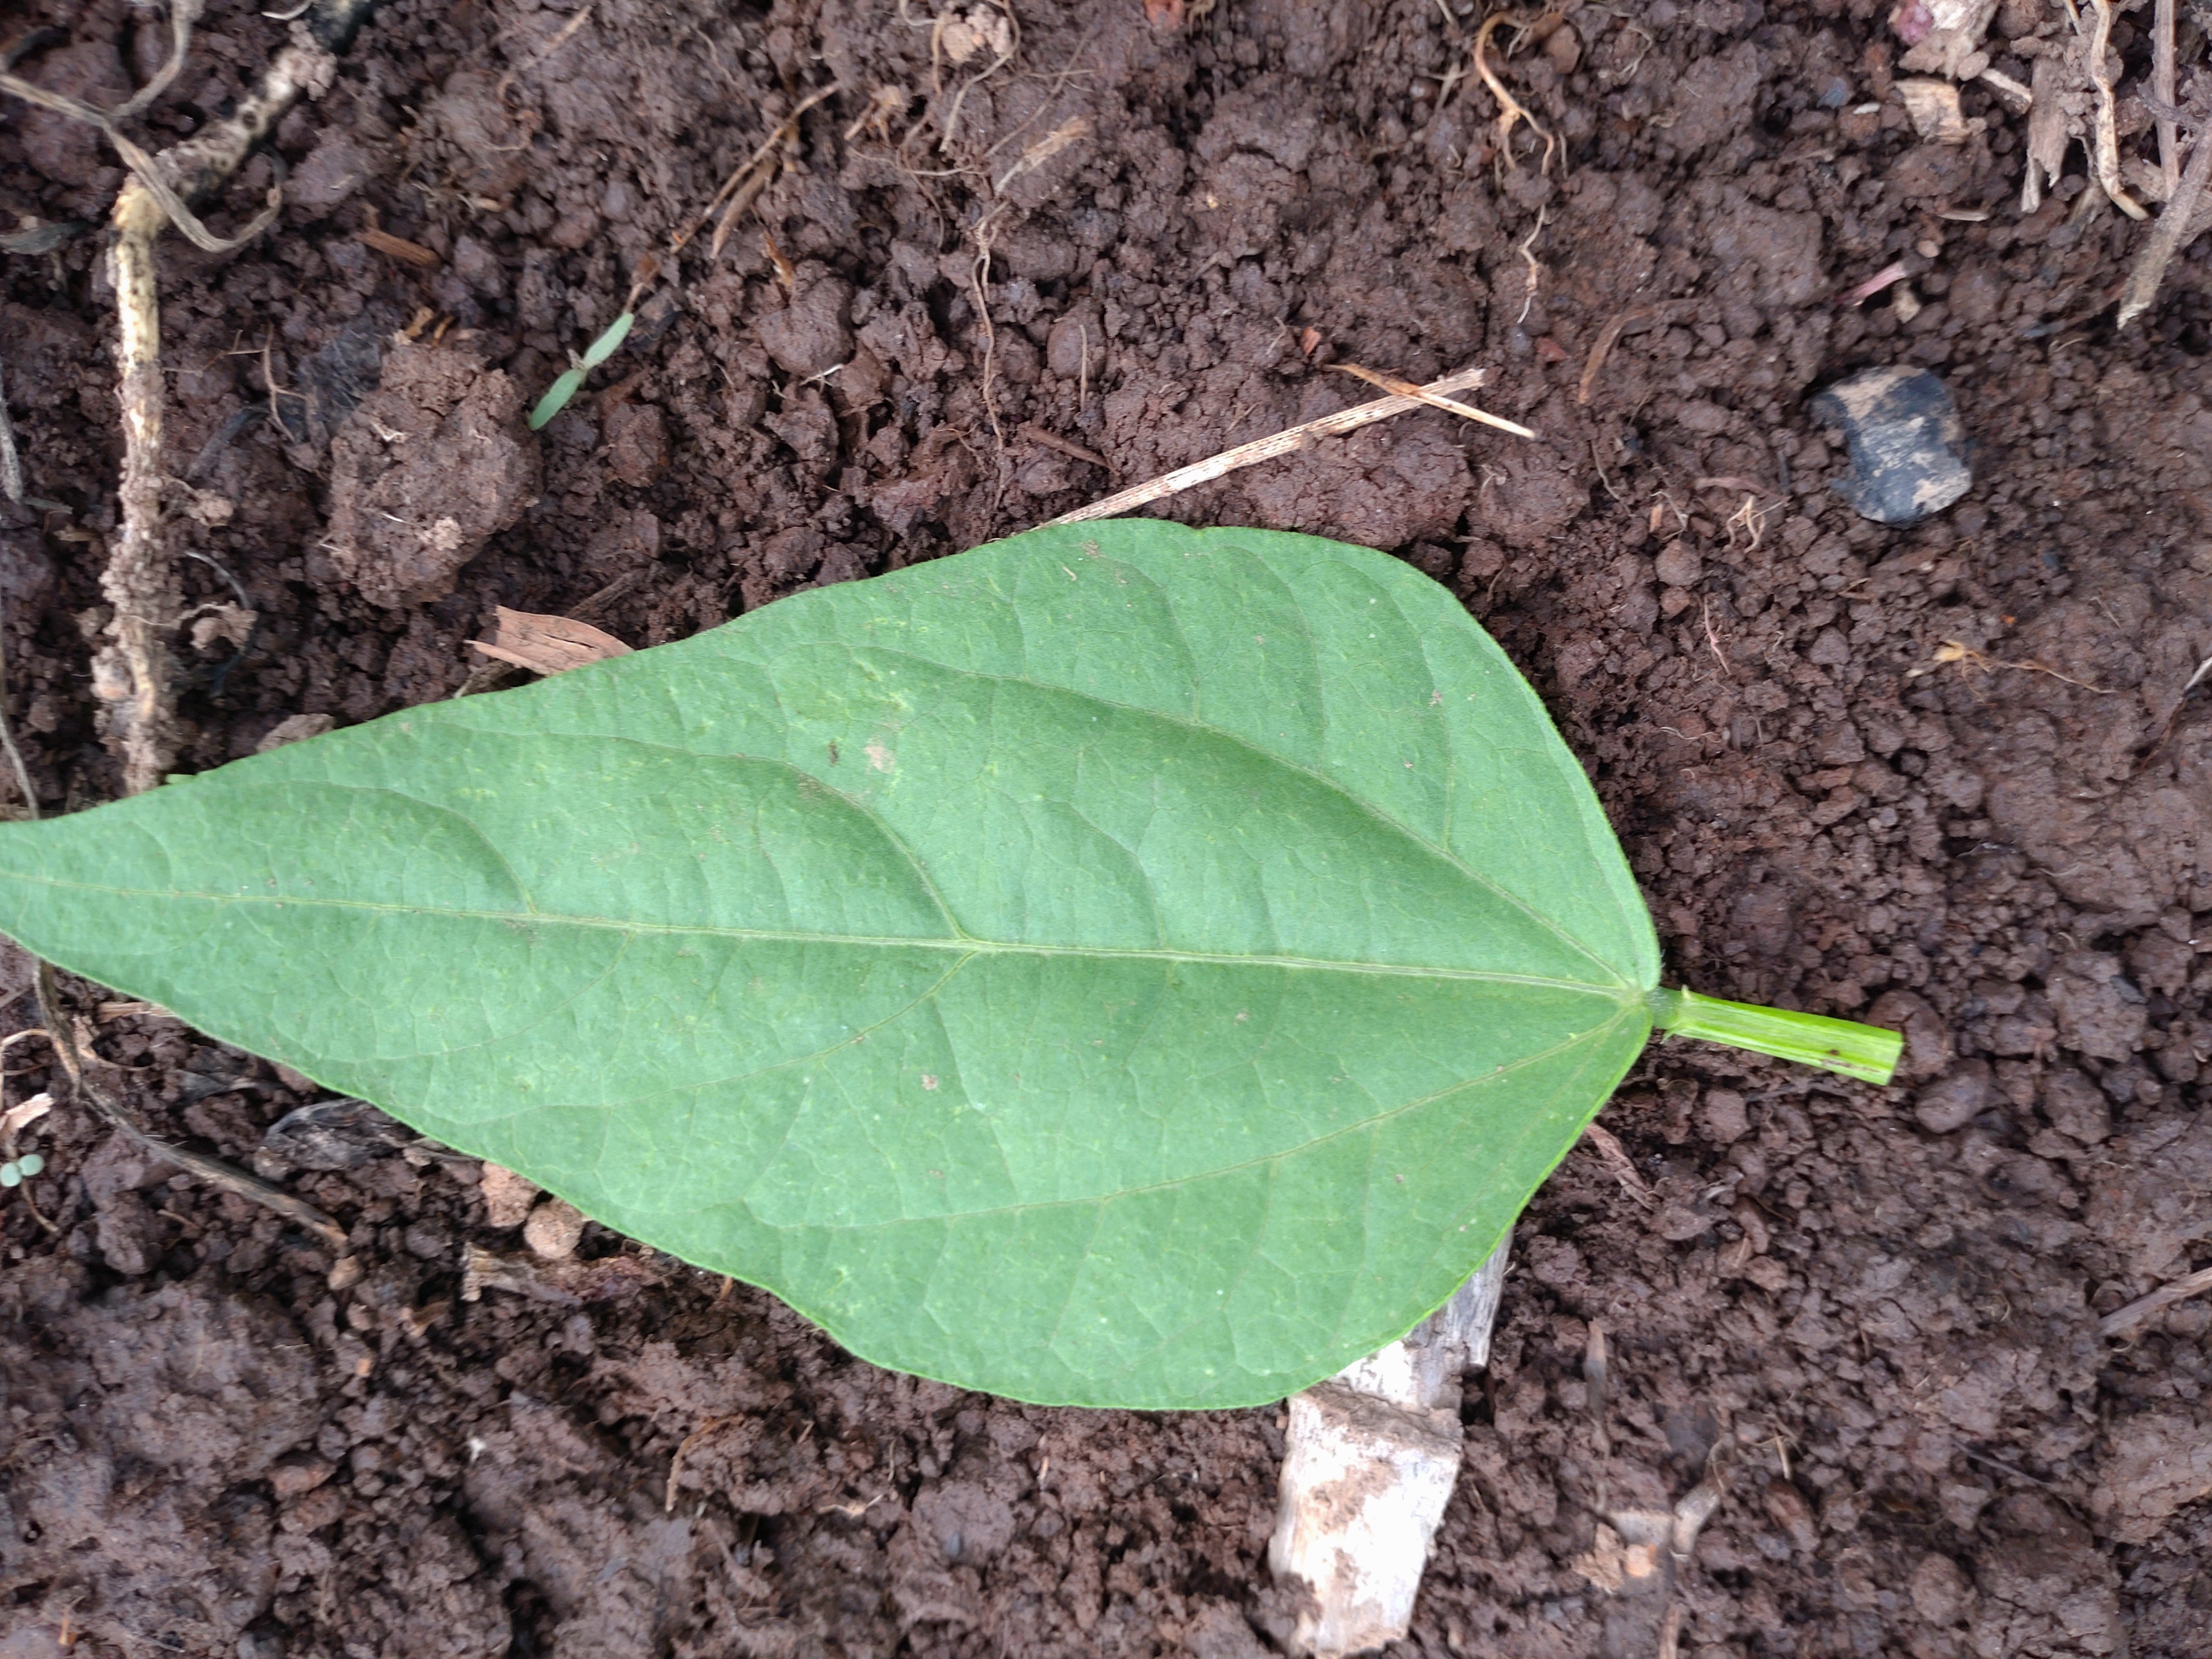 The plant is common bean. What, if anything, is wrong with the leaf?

healthy
